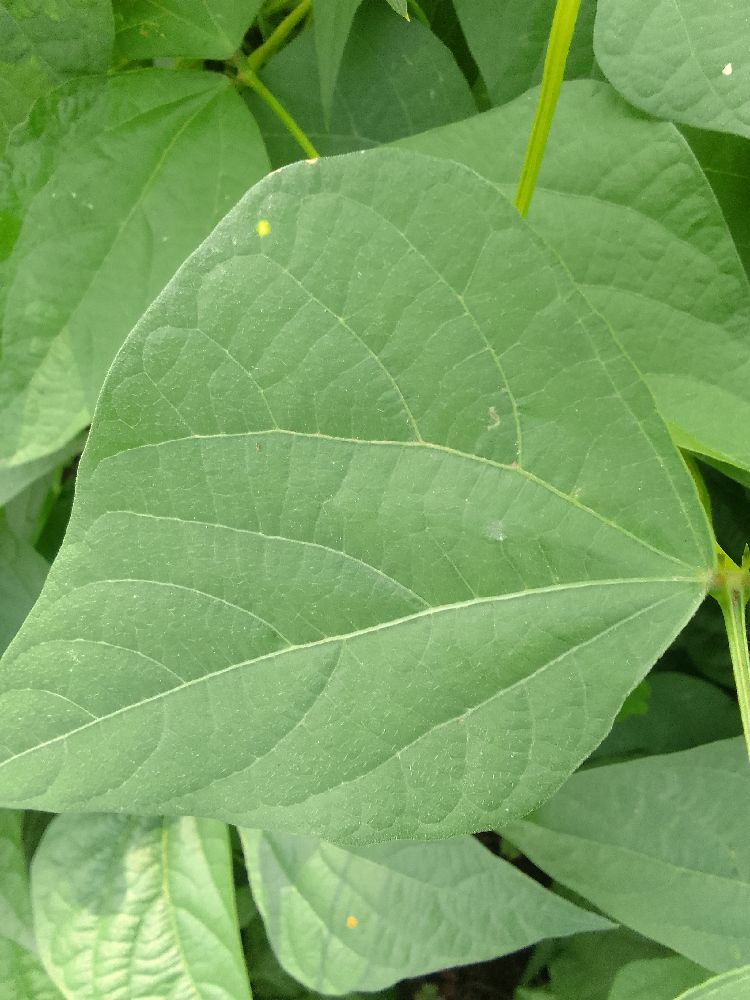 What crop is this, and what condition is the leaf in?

common bean, healthy
